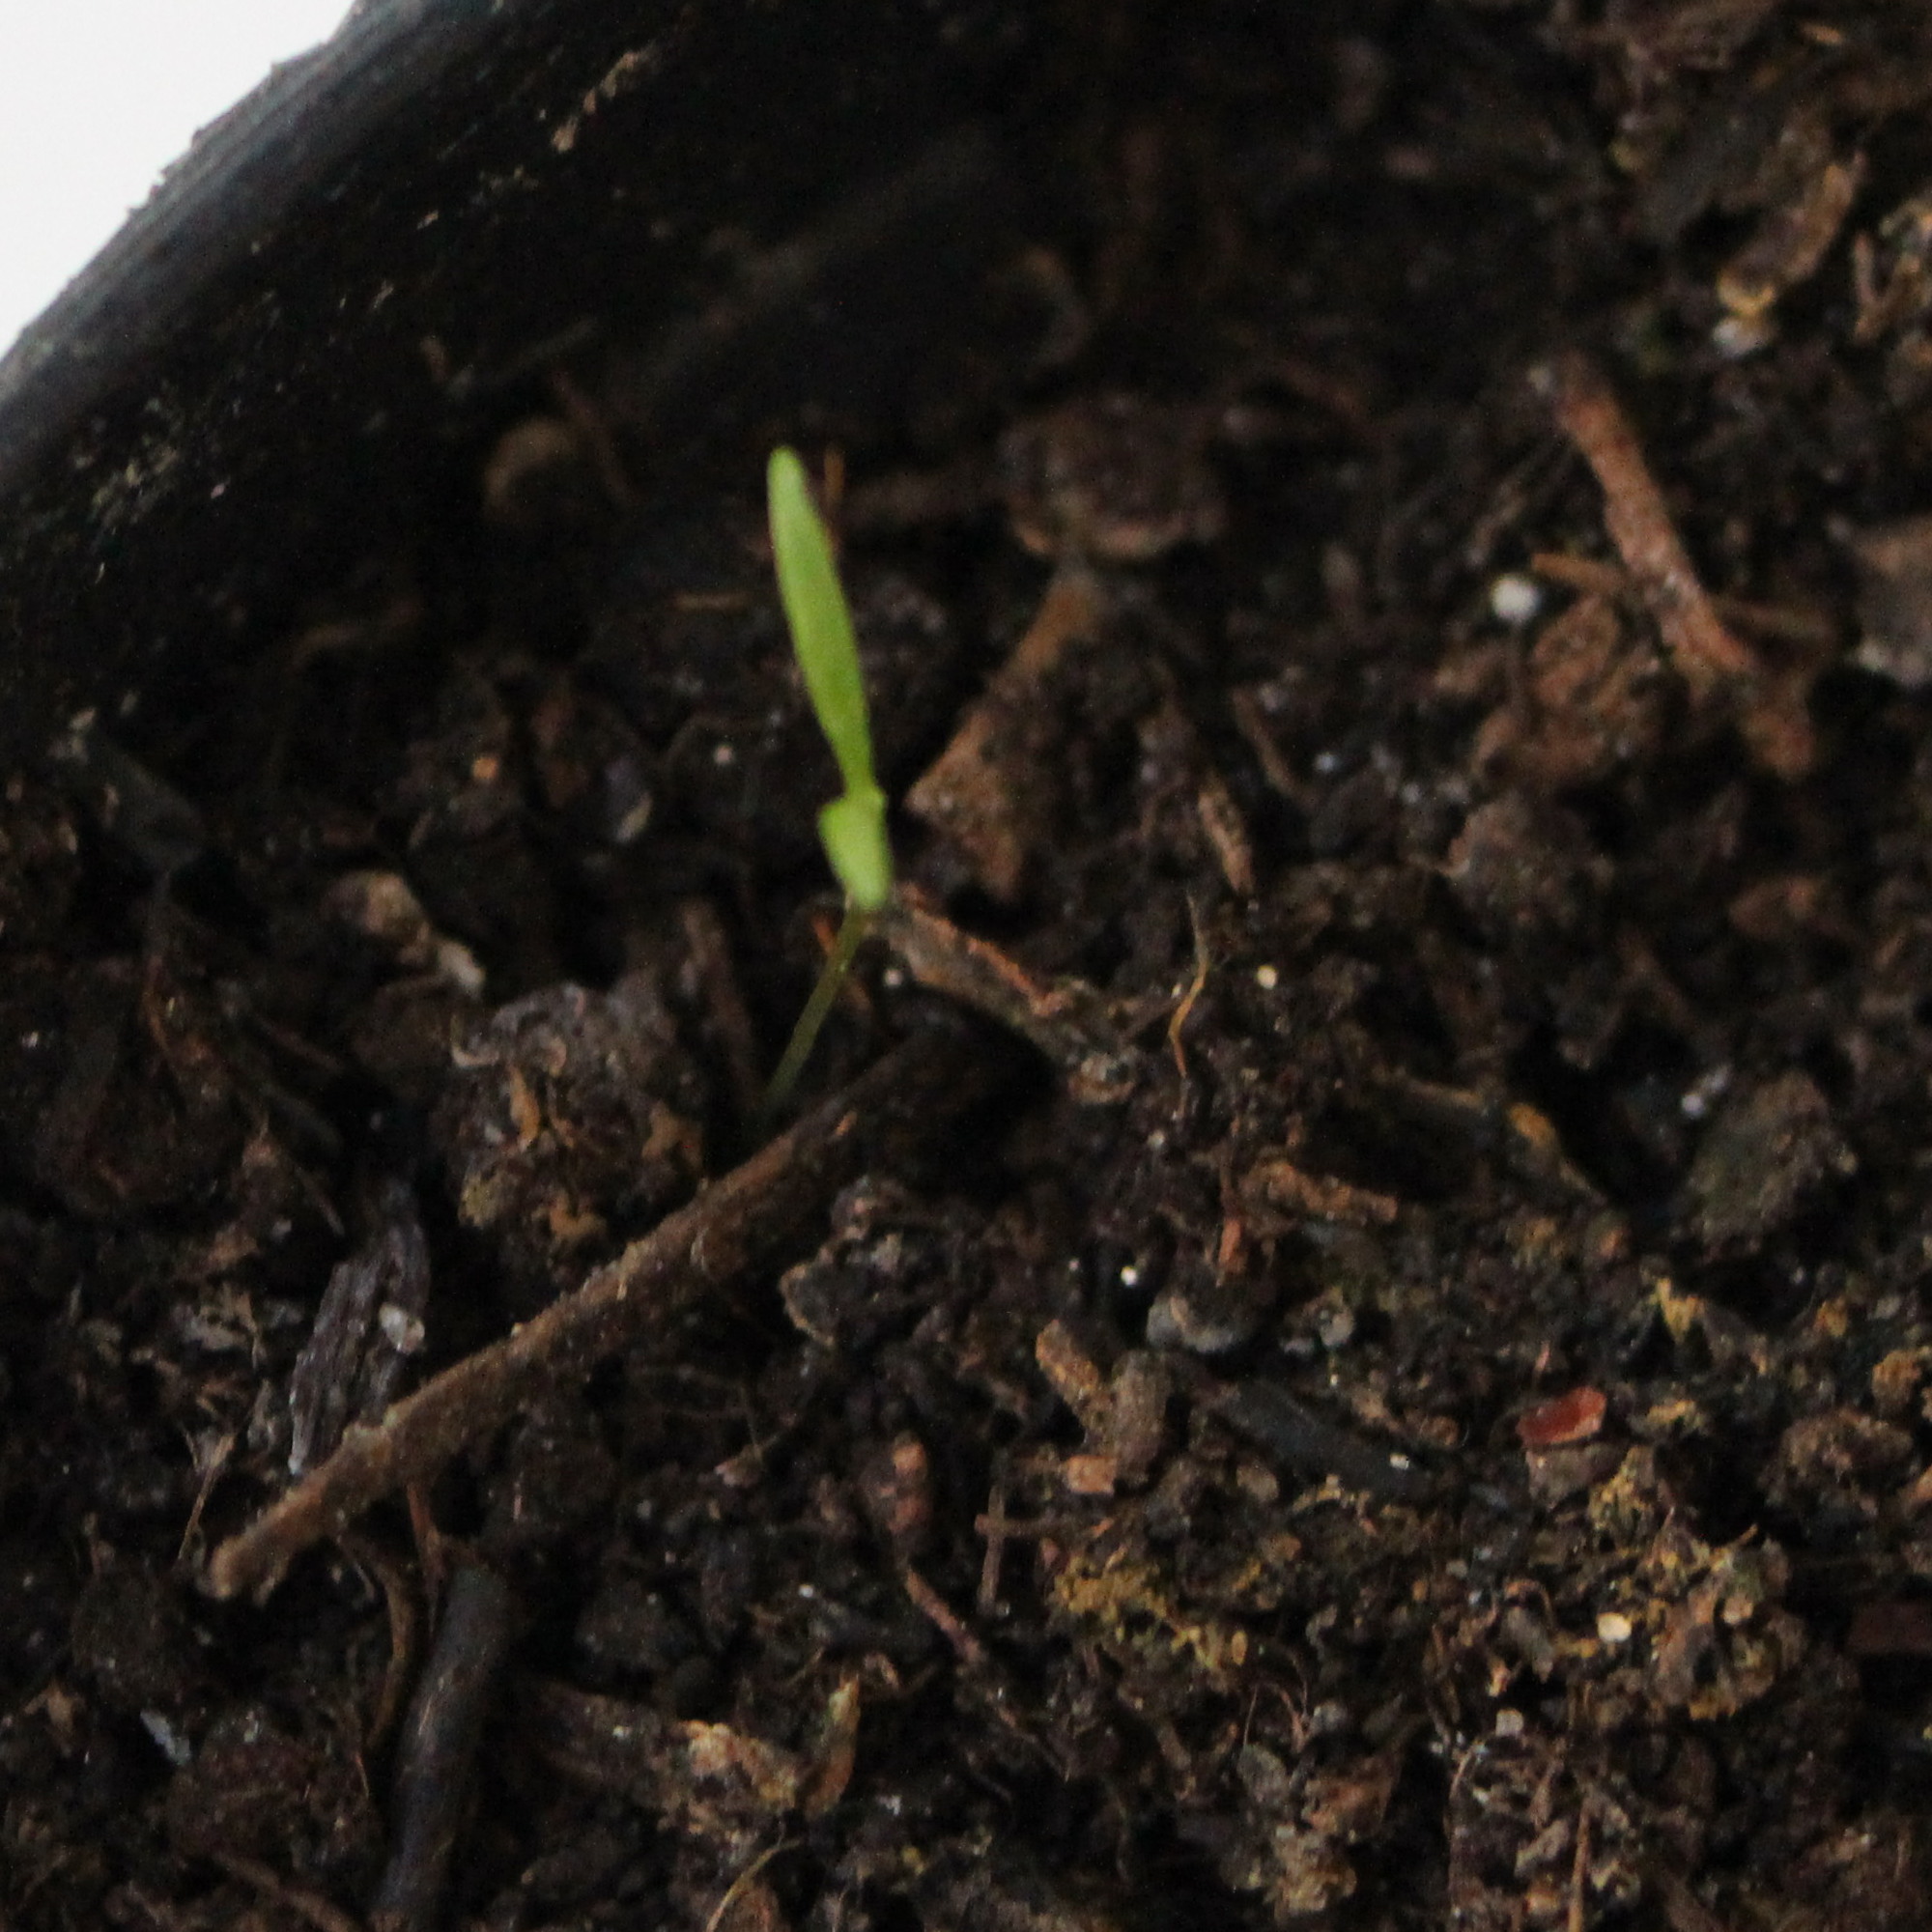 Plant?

Papaver rhoeas
